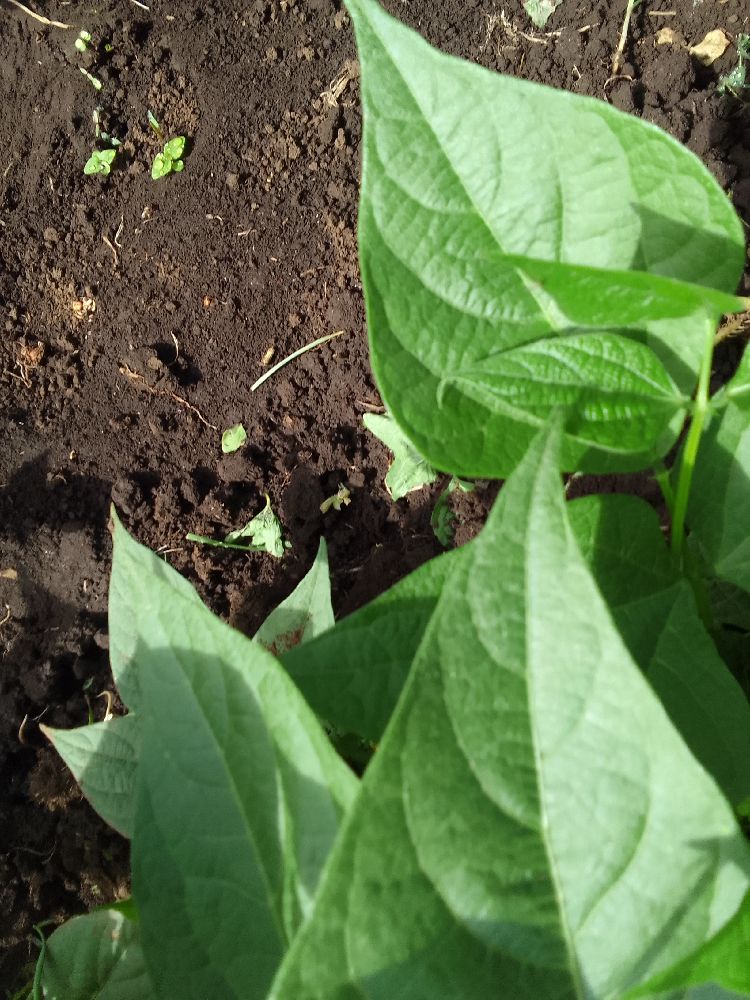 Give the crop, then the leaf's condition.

common bean, healthy
